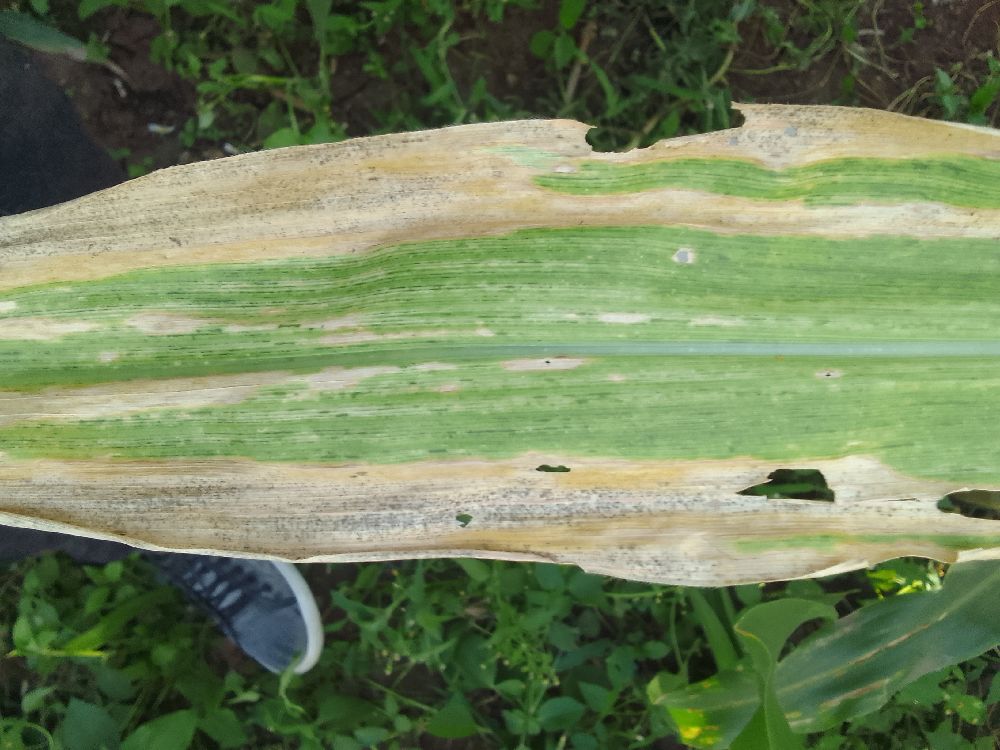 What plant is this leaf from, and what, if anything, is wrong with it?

maize, maize lethal necrosis
